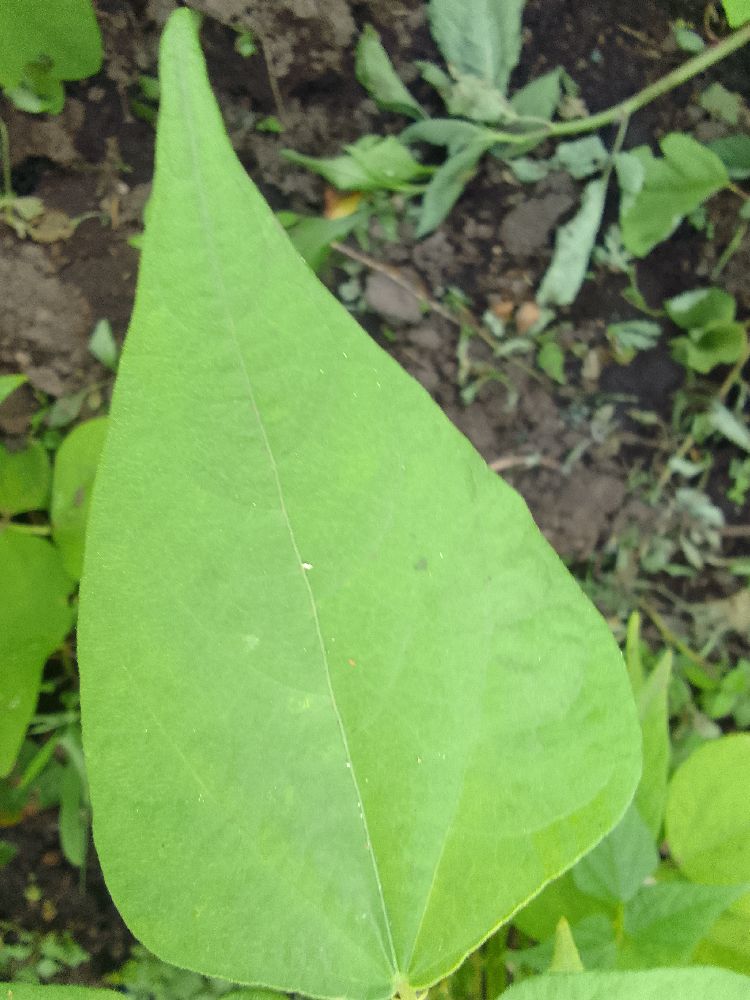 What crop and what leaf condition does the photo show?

common bean, healthy
